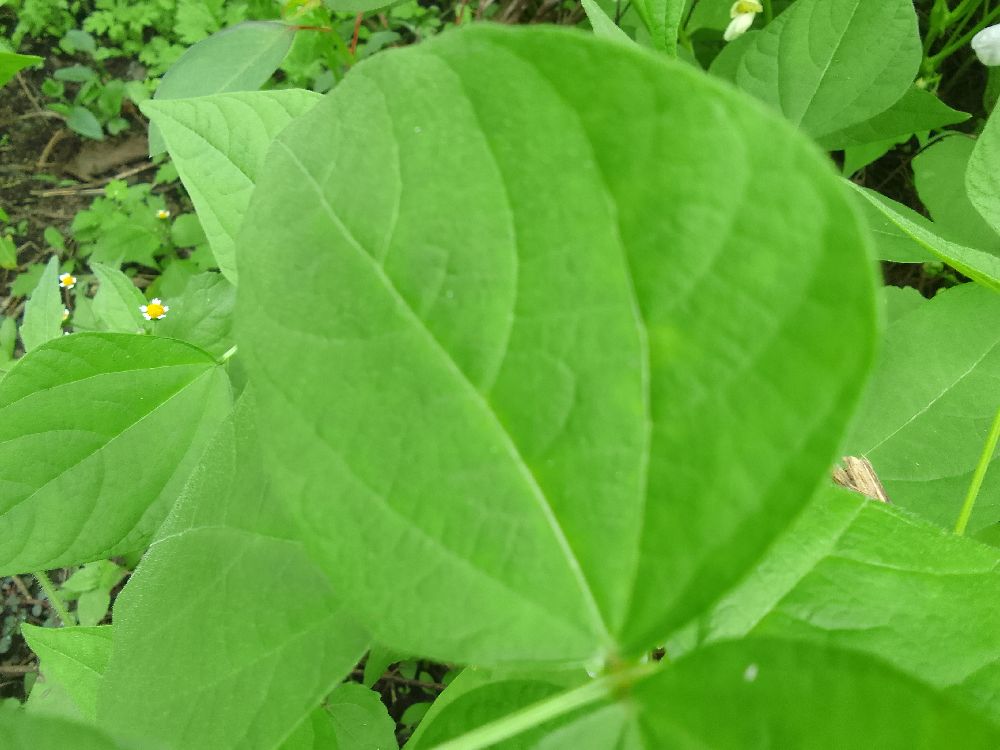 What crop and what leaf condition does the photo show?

common bean, healthy
